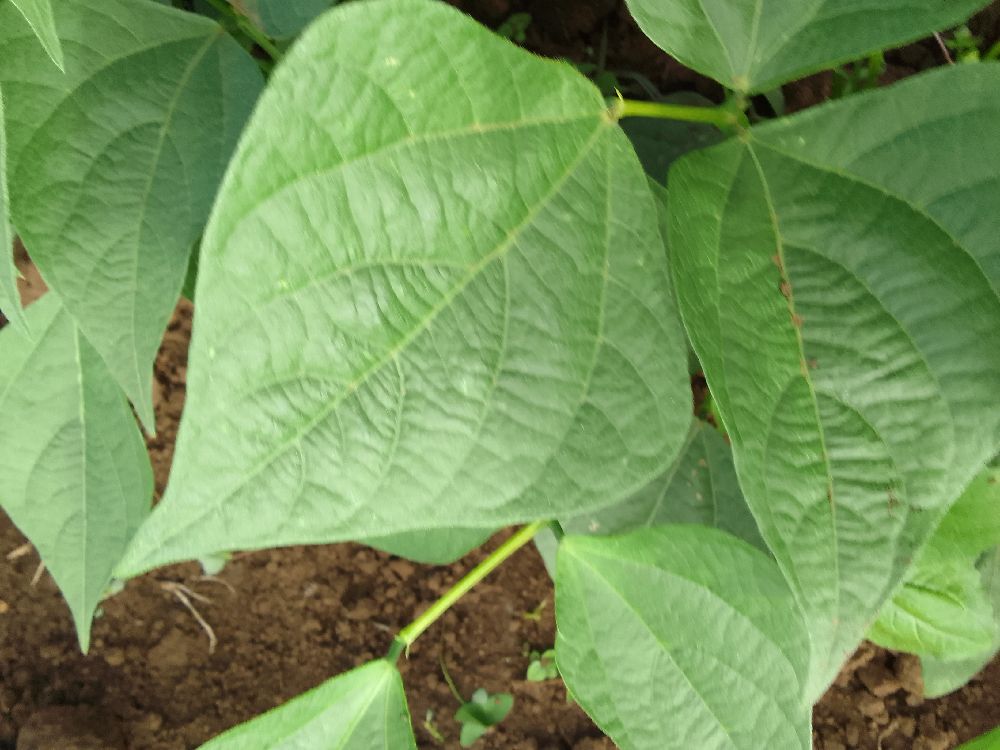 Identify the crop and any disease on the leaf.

common bean, healthy
